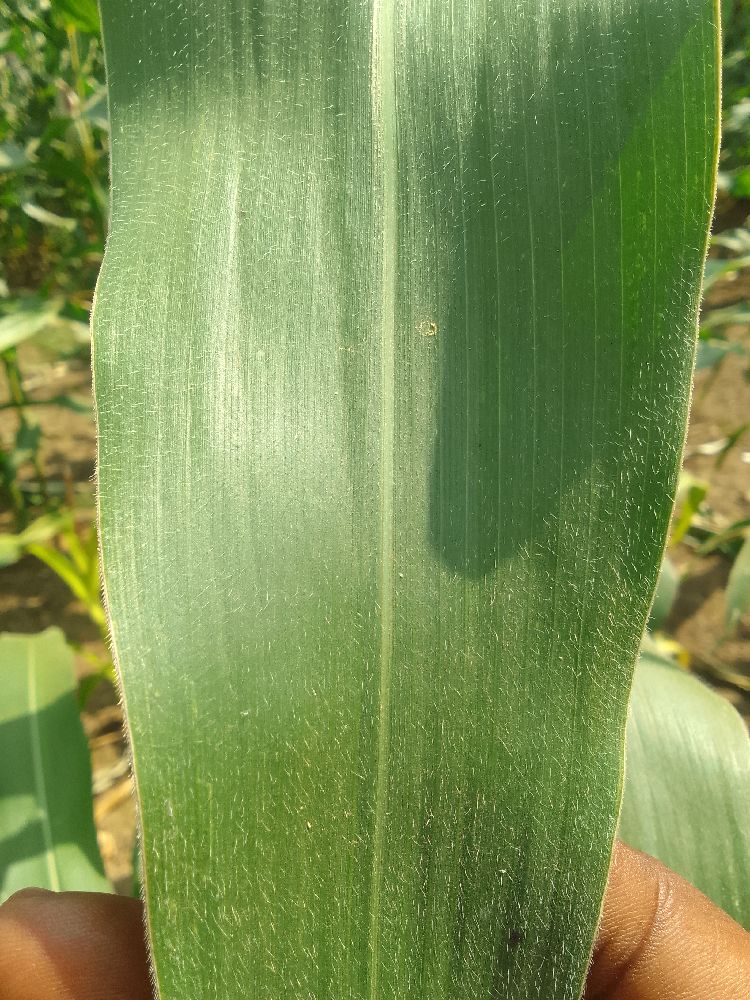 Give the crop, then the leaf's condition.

maize, healthy
